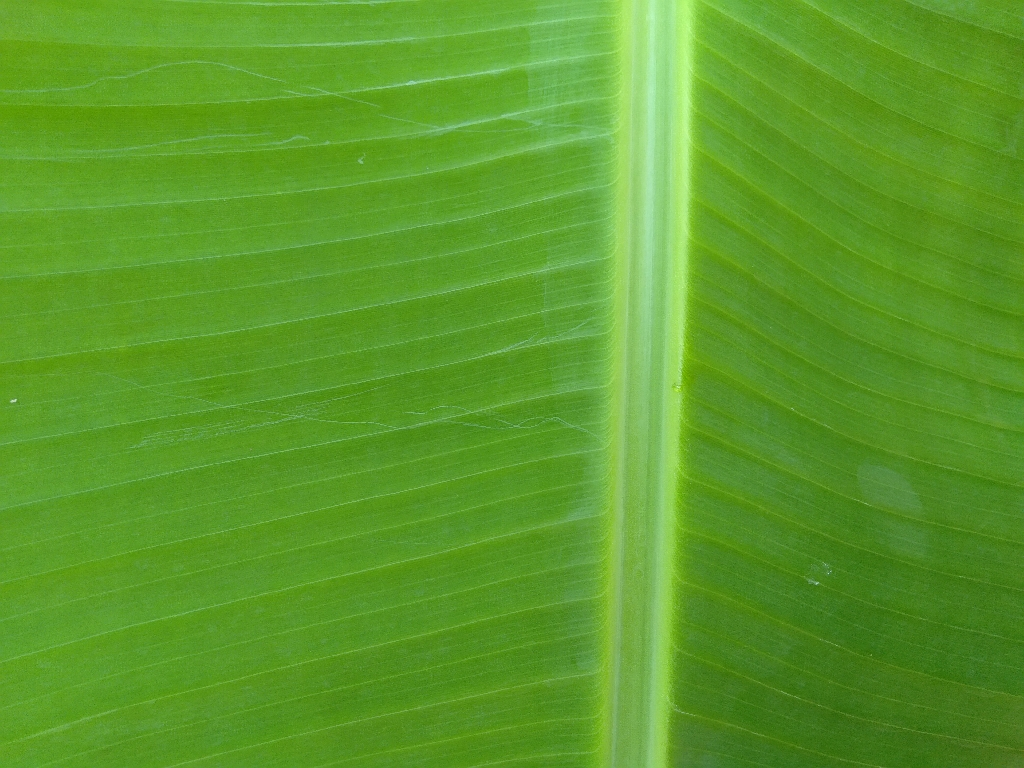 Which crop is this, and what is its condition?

banana, healthy
